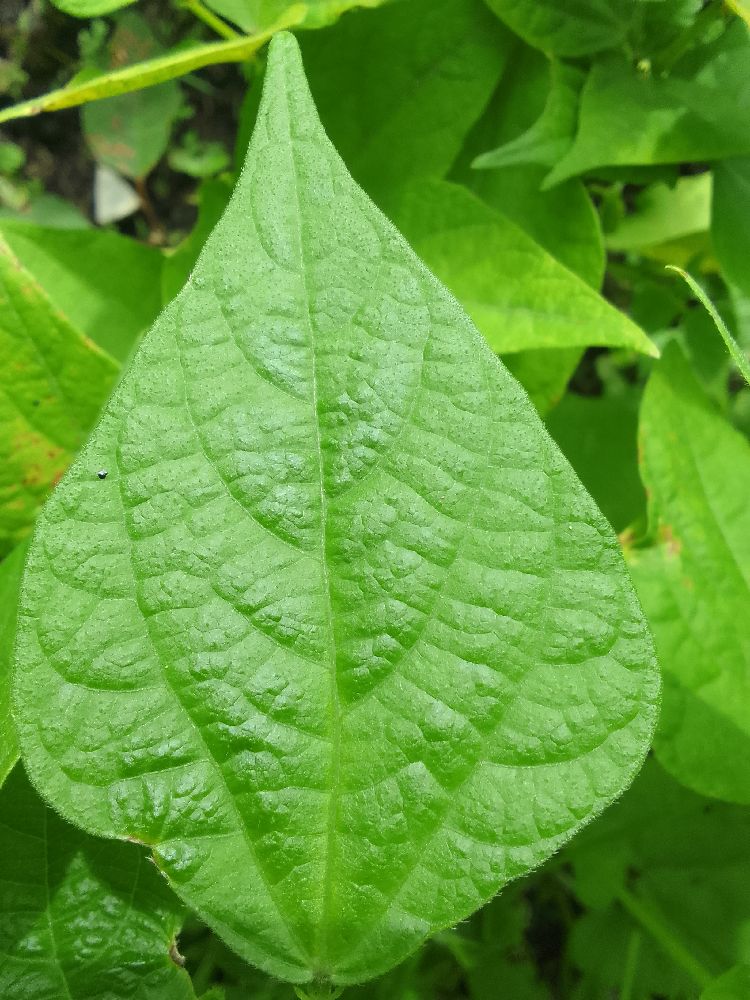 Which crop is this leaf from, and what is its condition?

common bean, healthy
